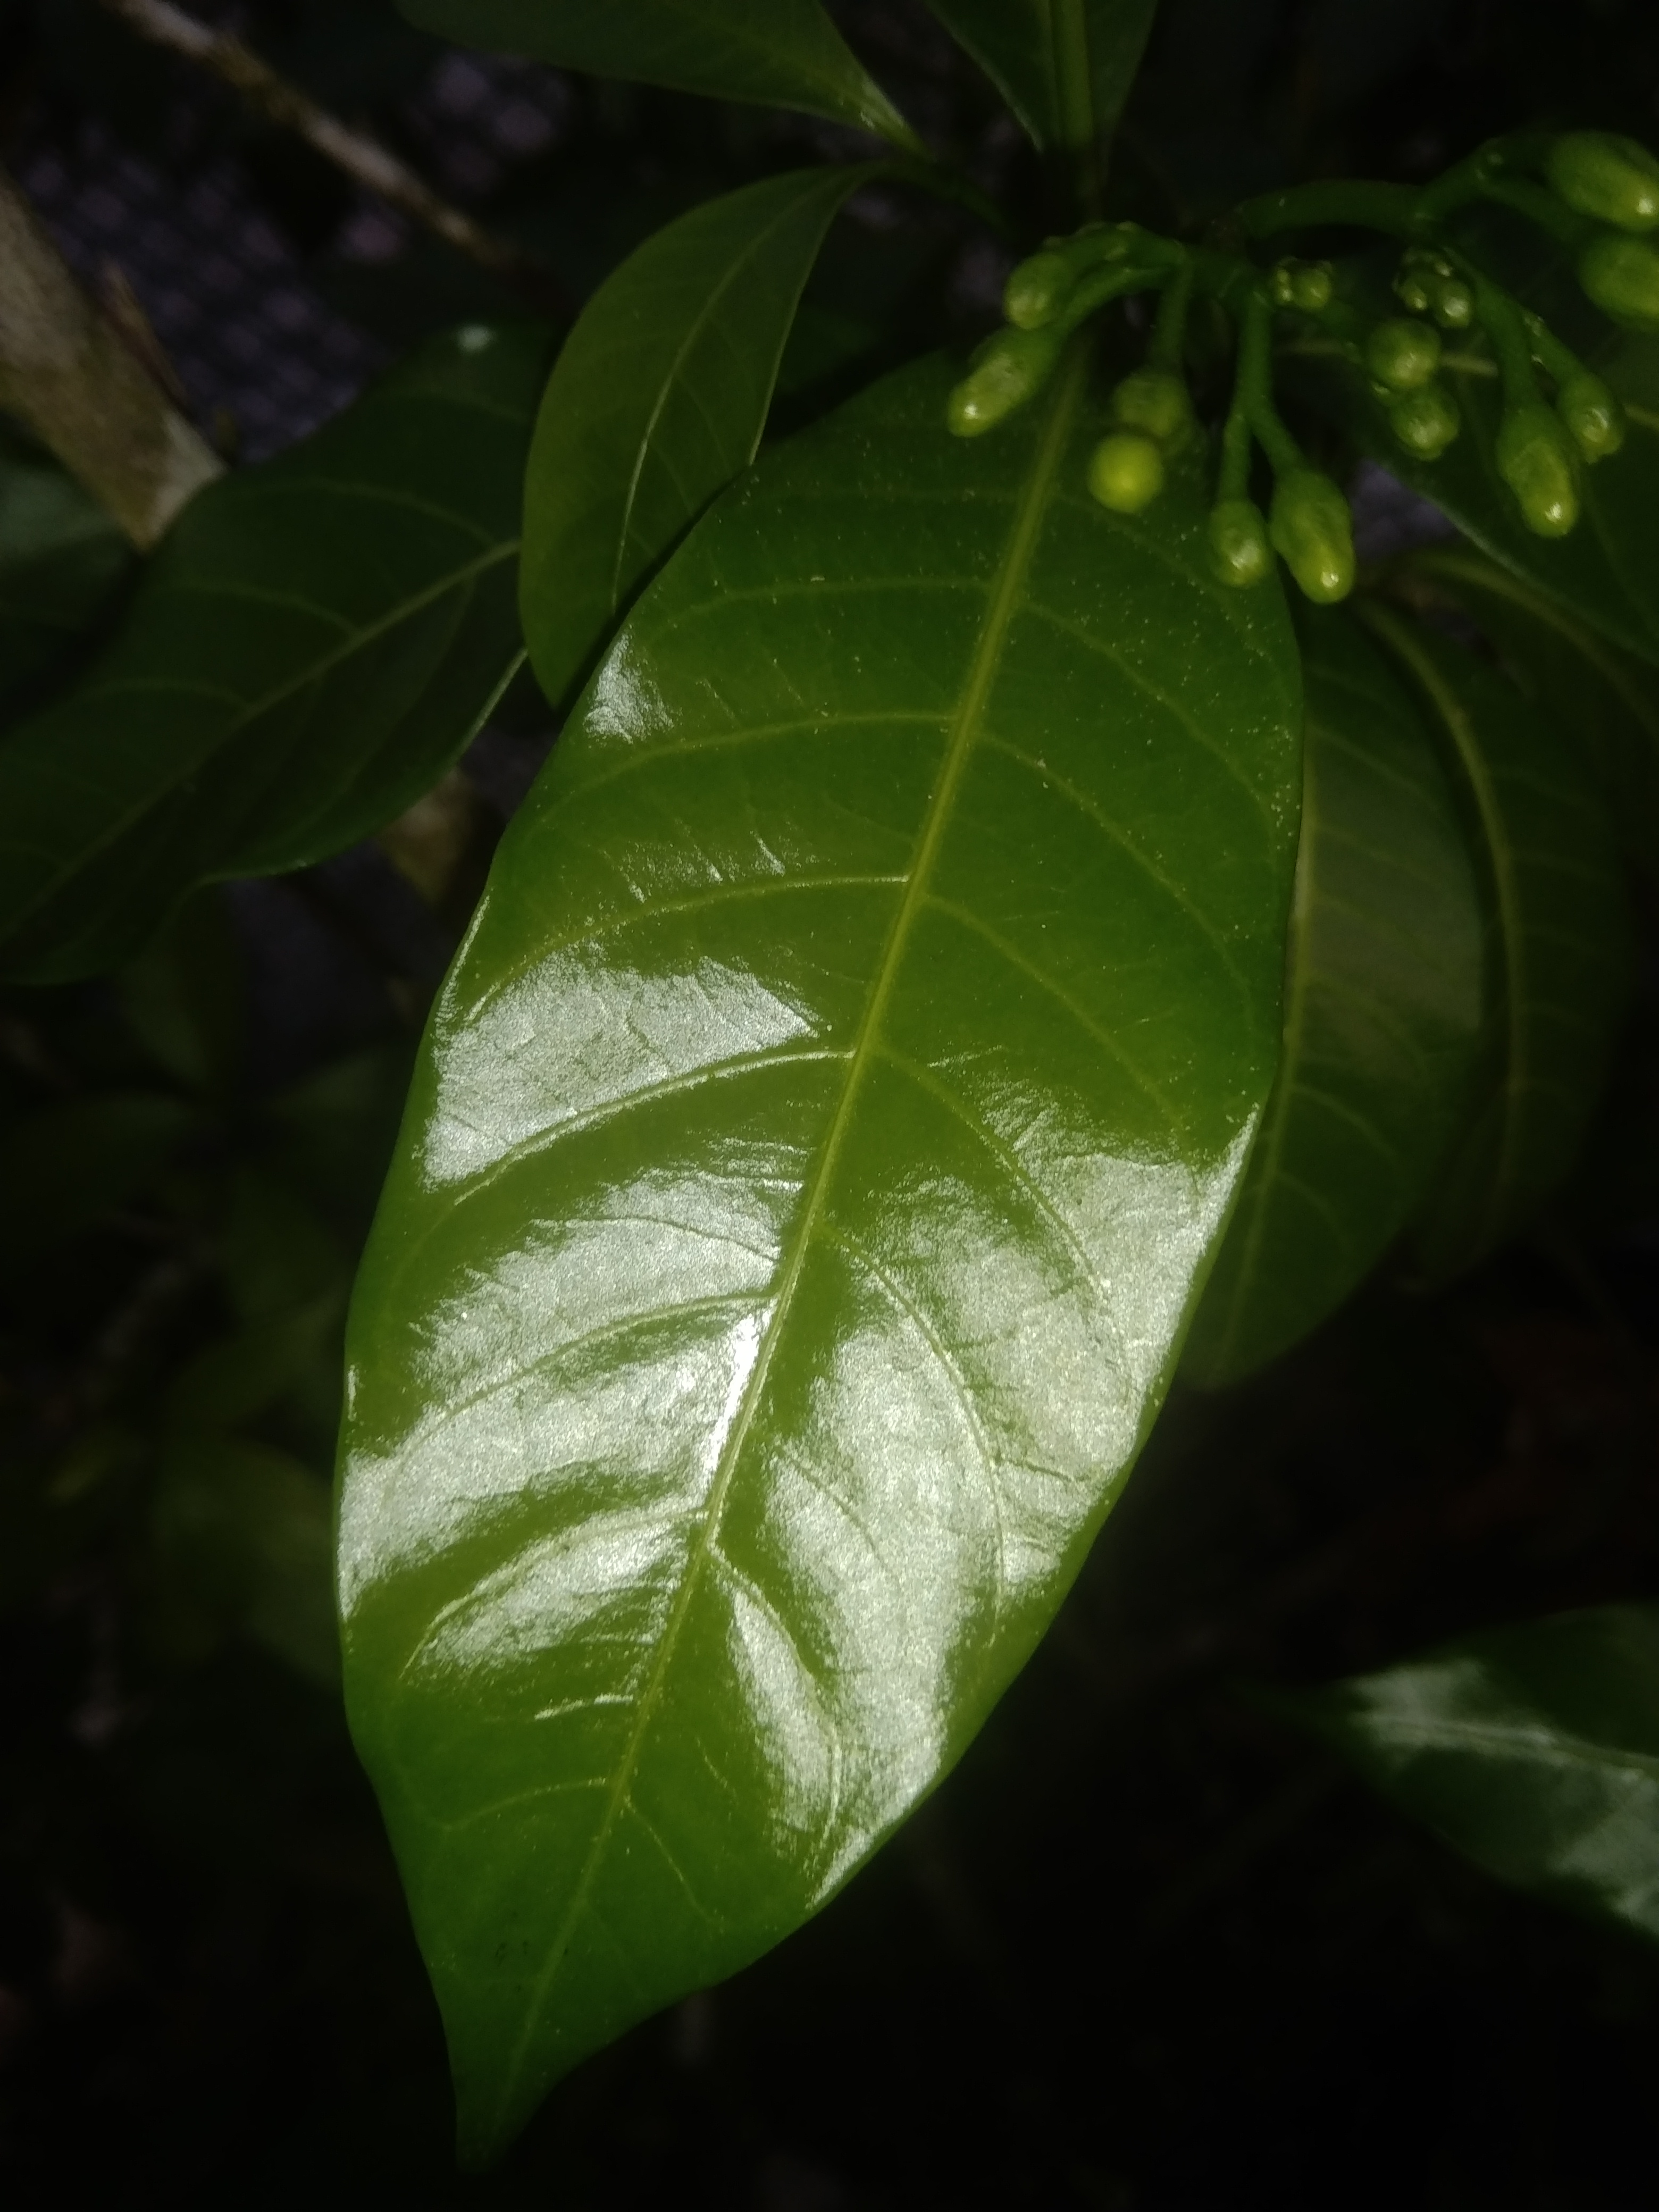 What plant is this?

togor
